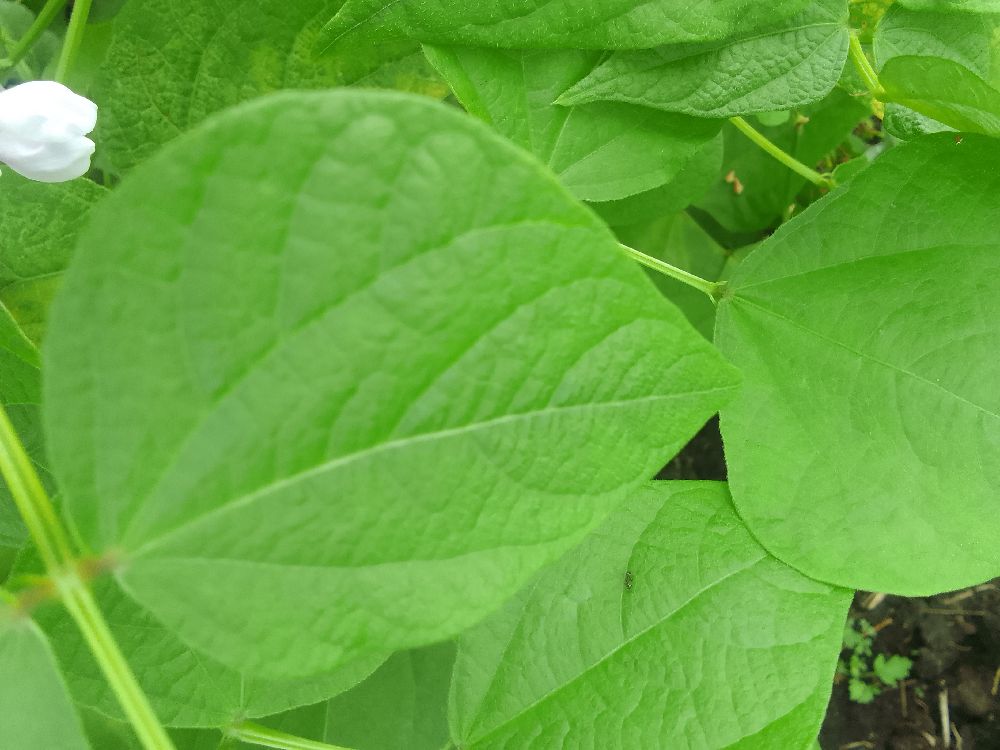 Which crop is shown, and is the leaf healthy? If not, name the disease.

common bean, healthy
